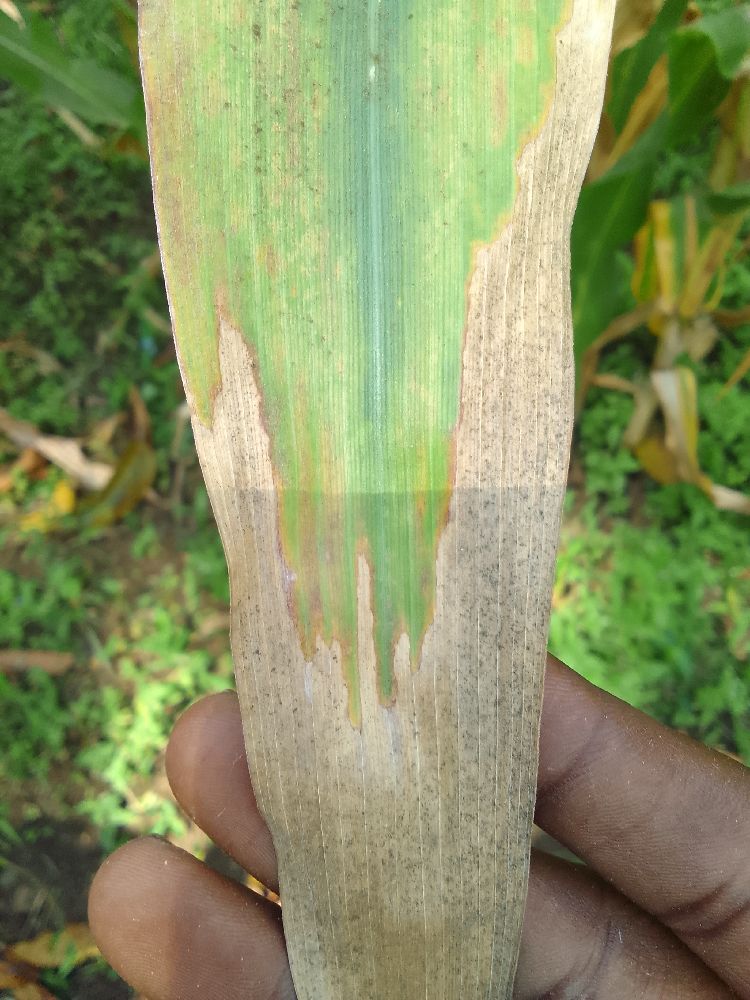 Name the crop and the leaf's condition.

maize, maize lethal necrosis
